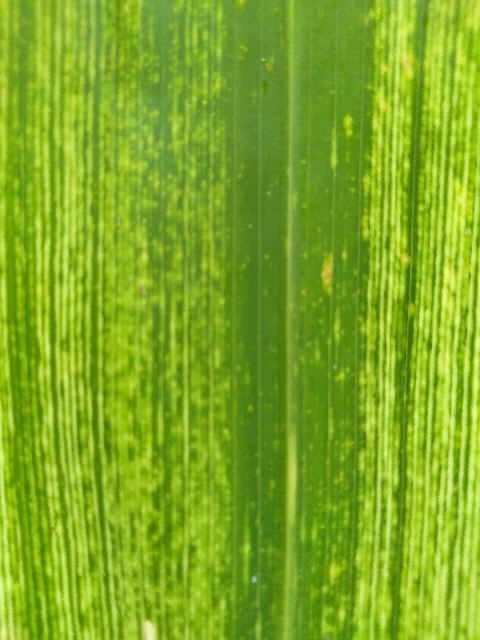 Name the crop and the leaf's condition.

maize, maize streak virus
